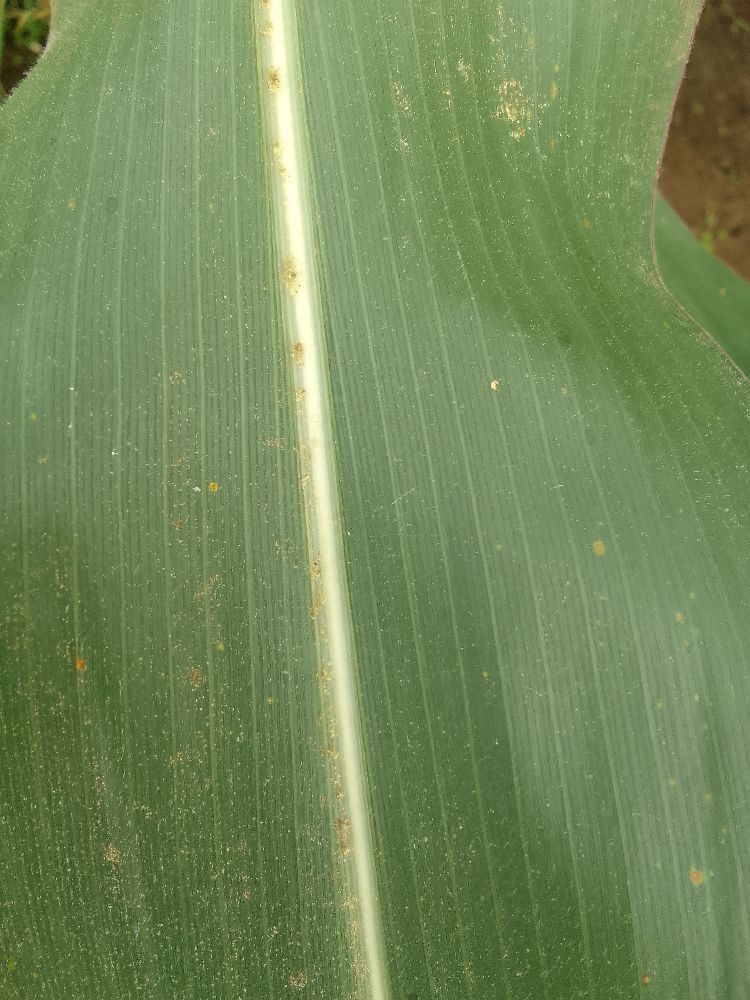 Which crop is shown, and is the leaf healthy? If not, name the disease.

maize, healthy
